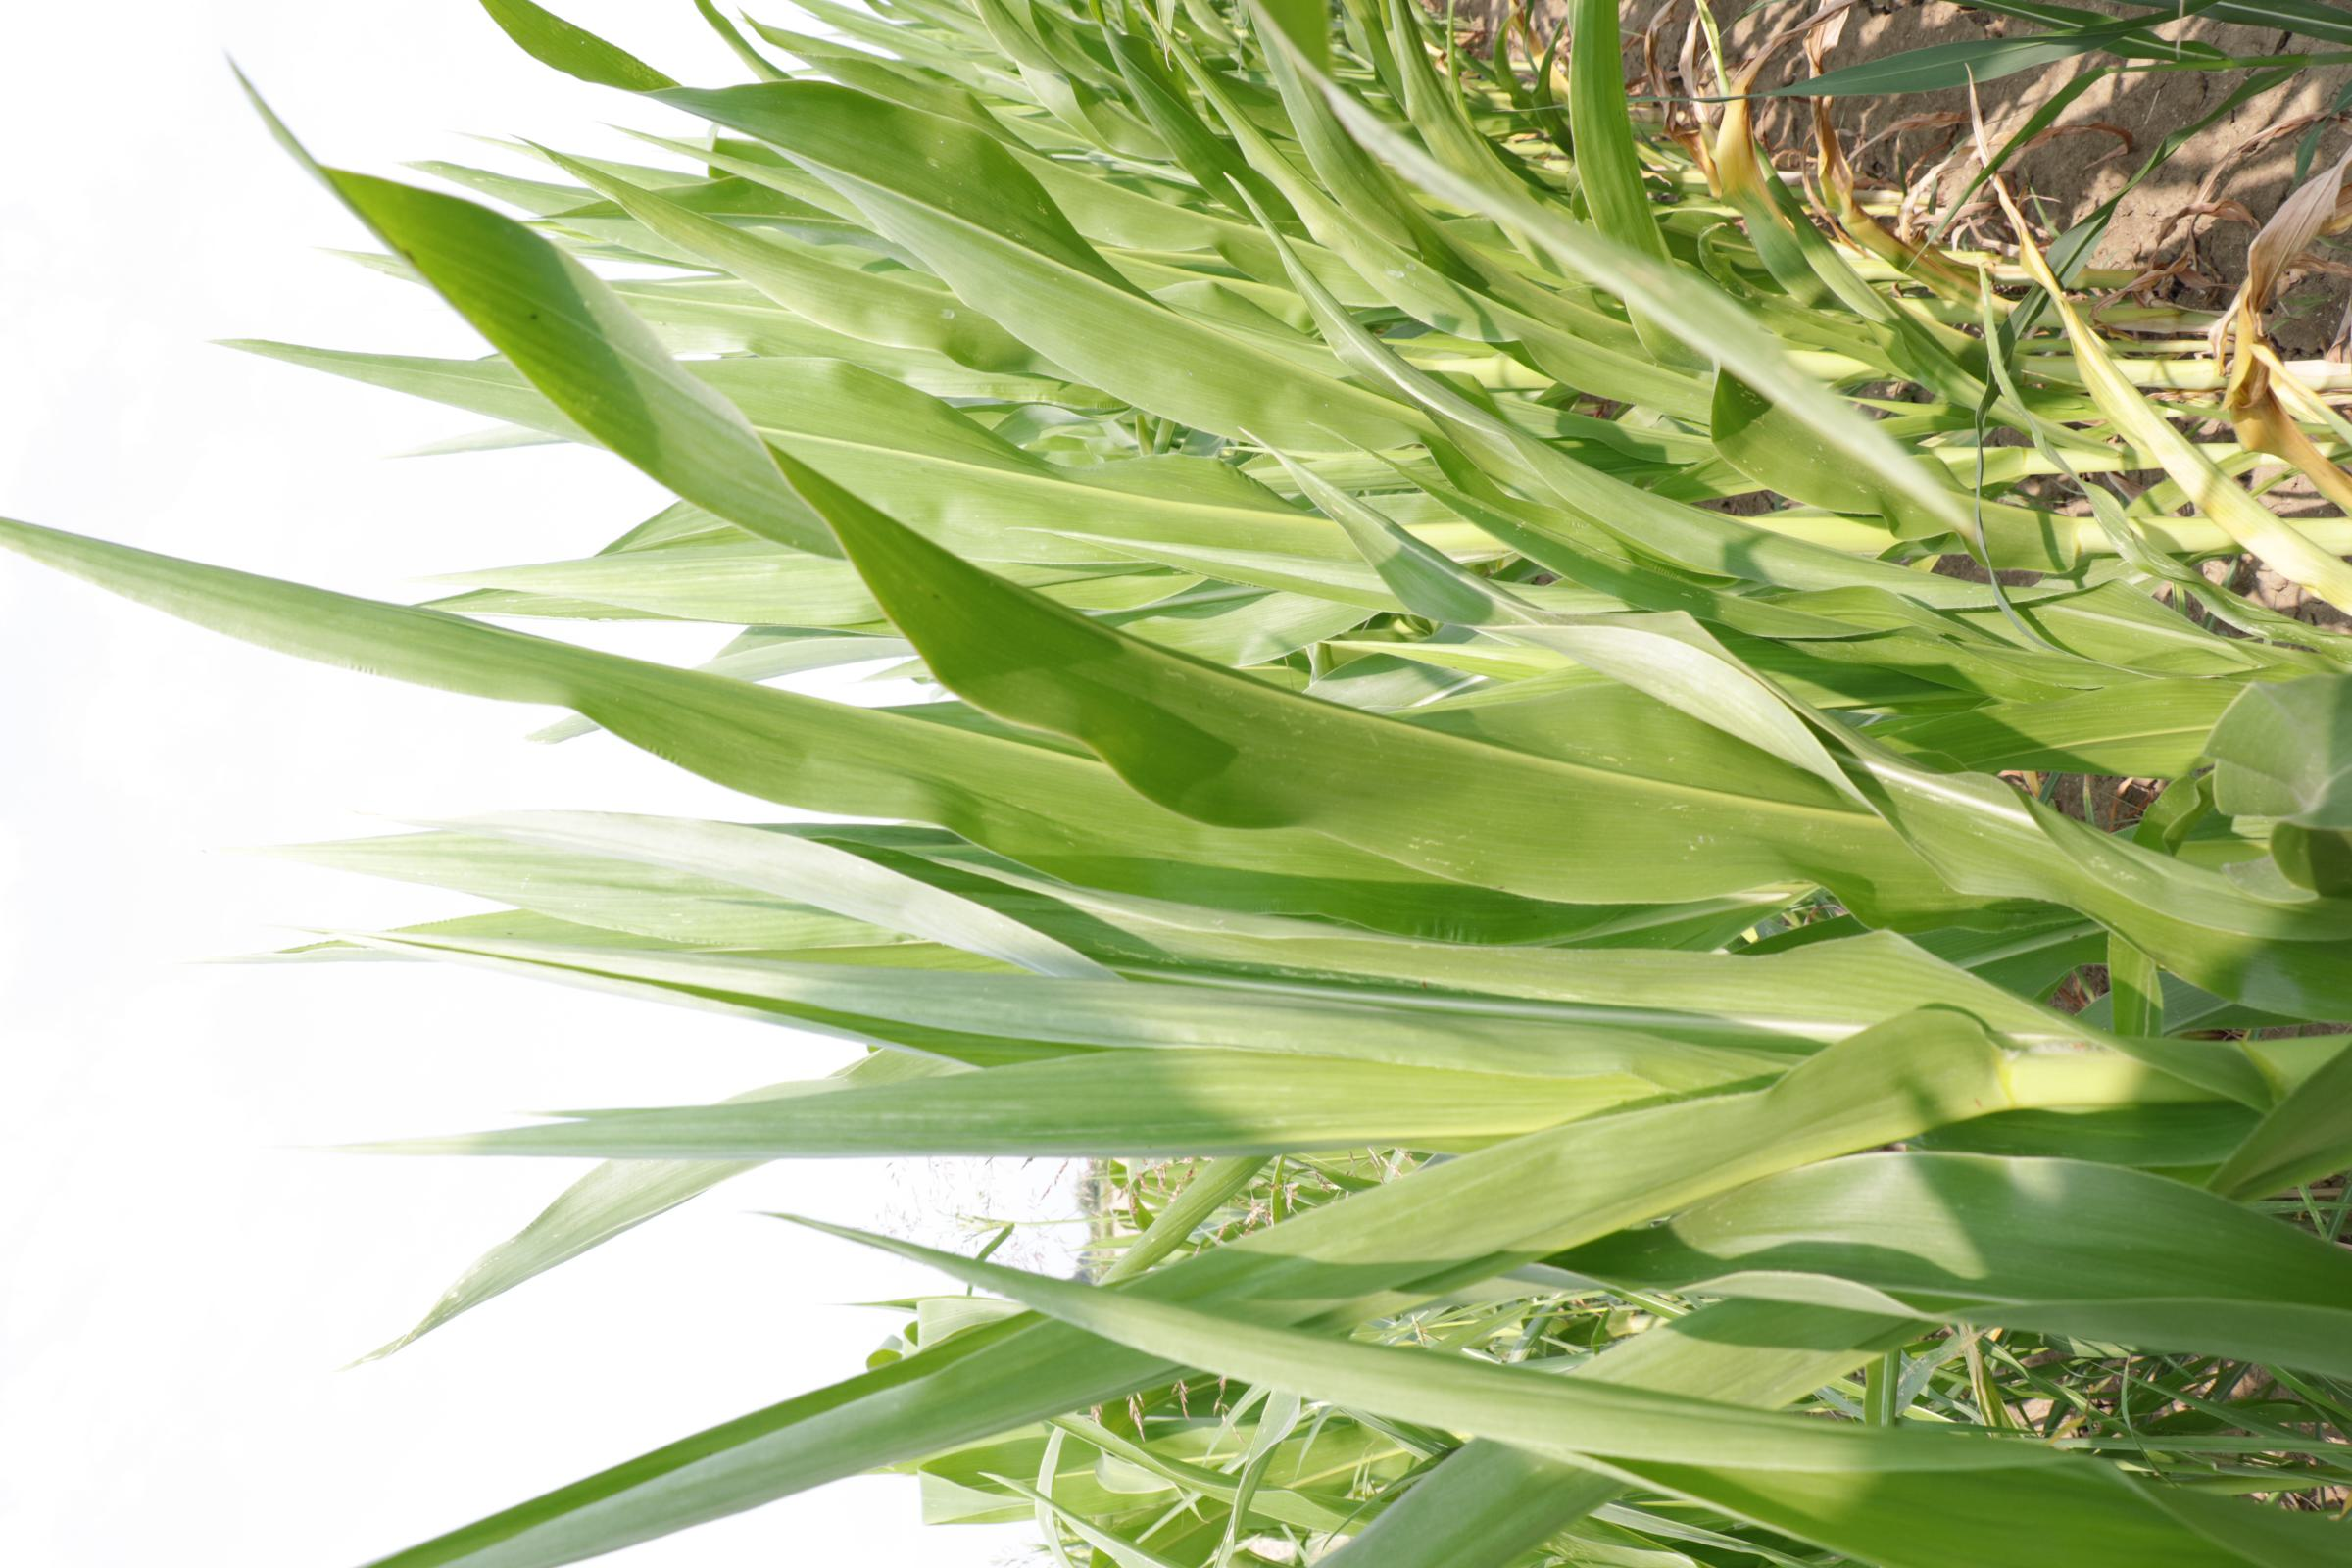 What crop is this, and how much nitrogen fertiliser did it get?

maize, full nitrogen fertilisation
